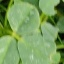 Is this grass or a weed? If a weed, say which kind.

unstructured weed
